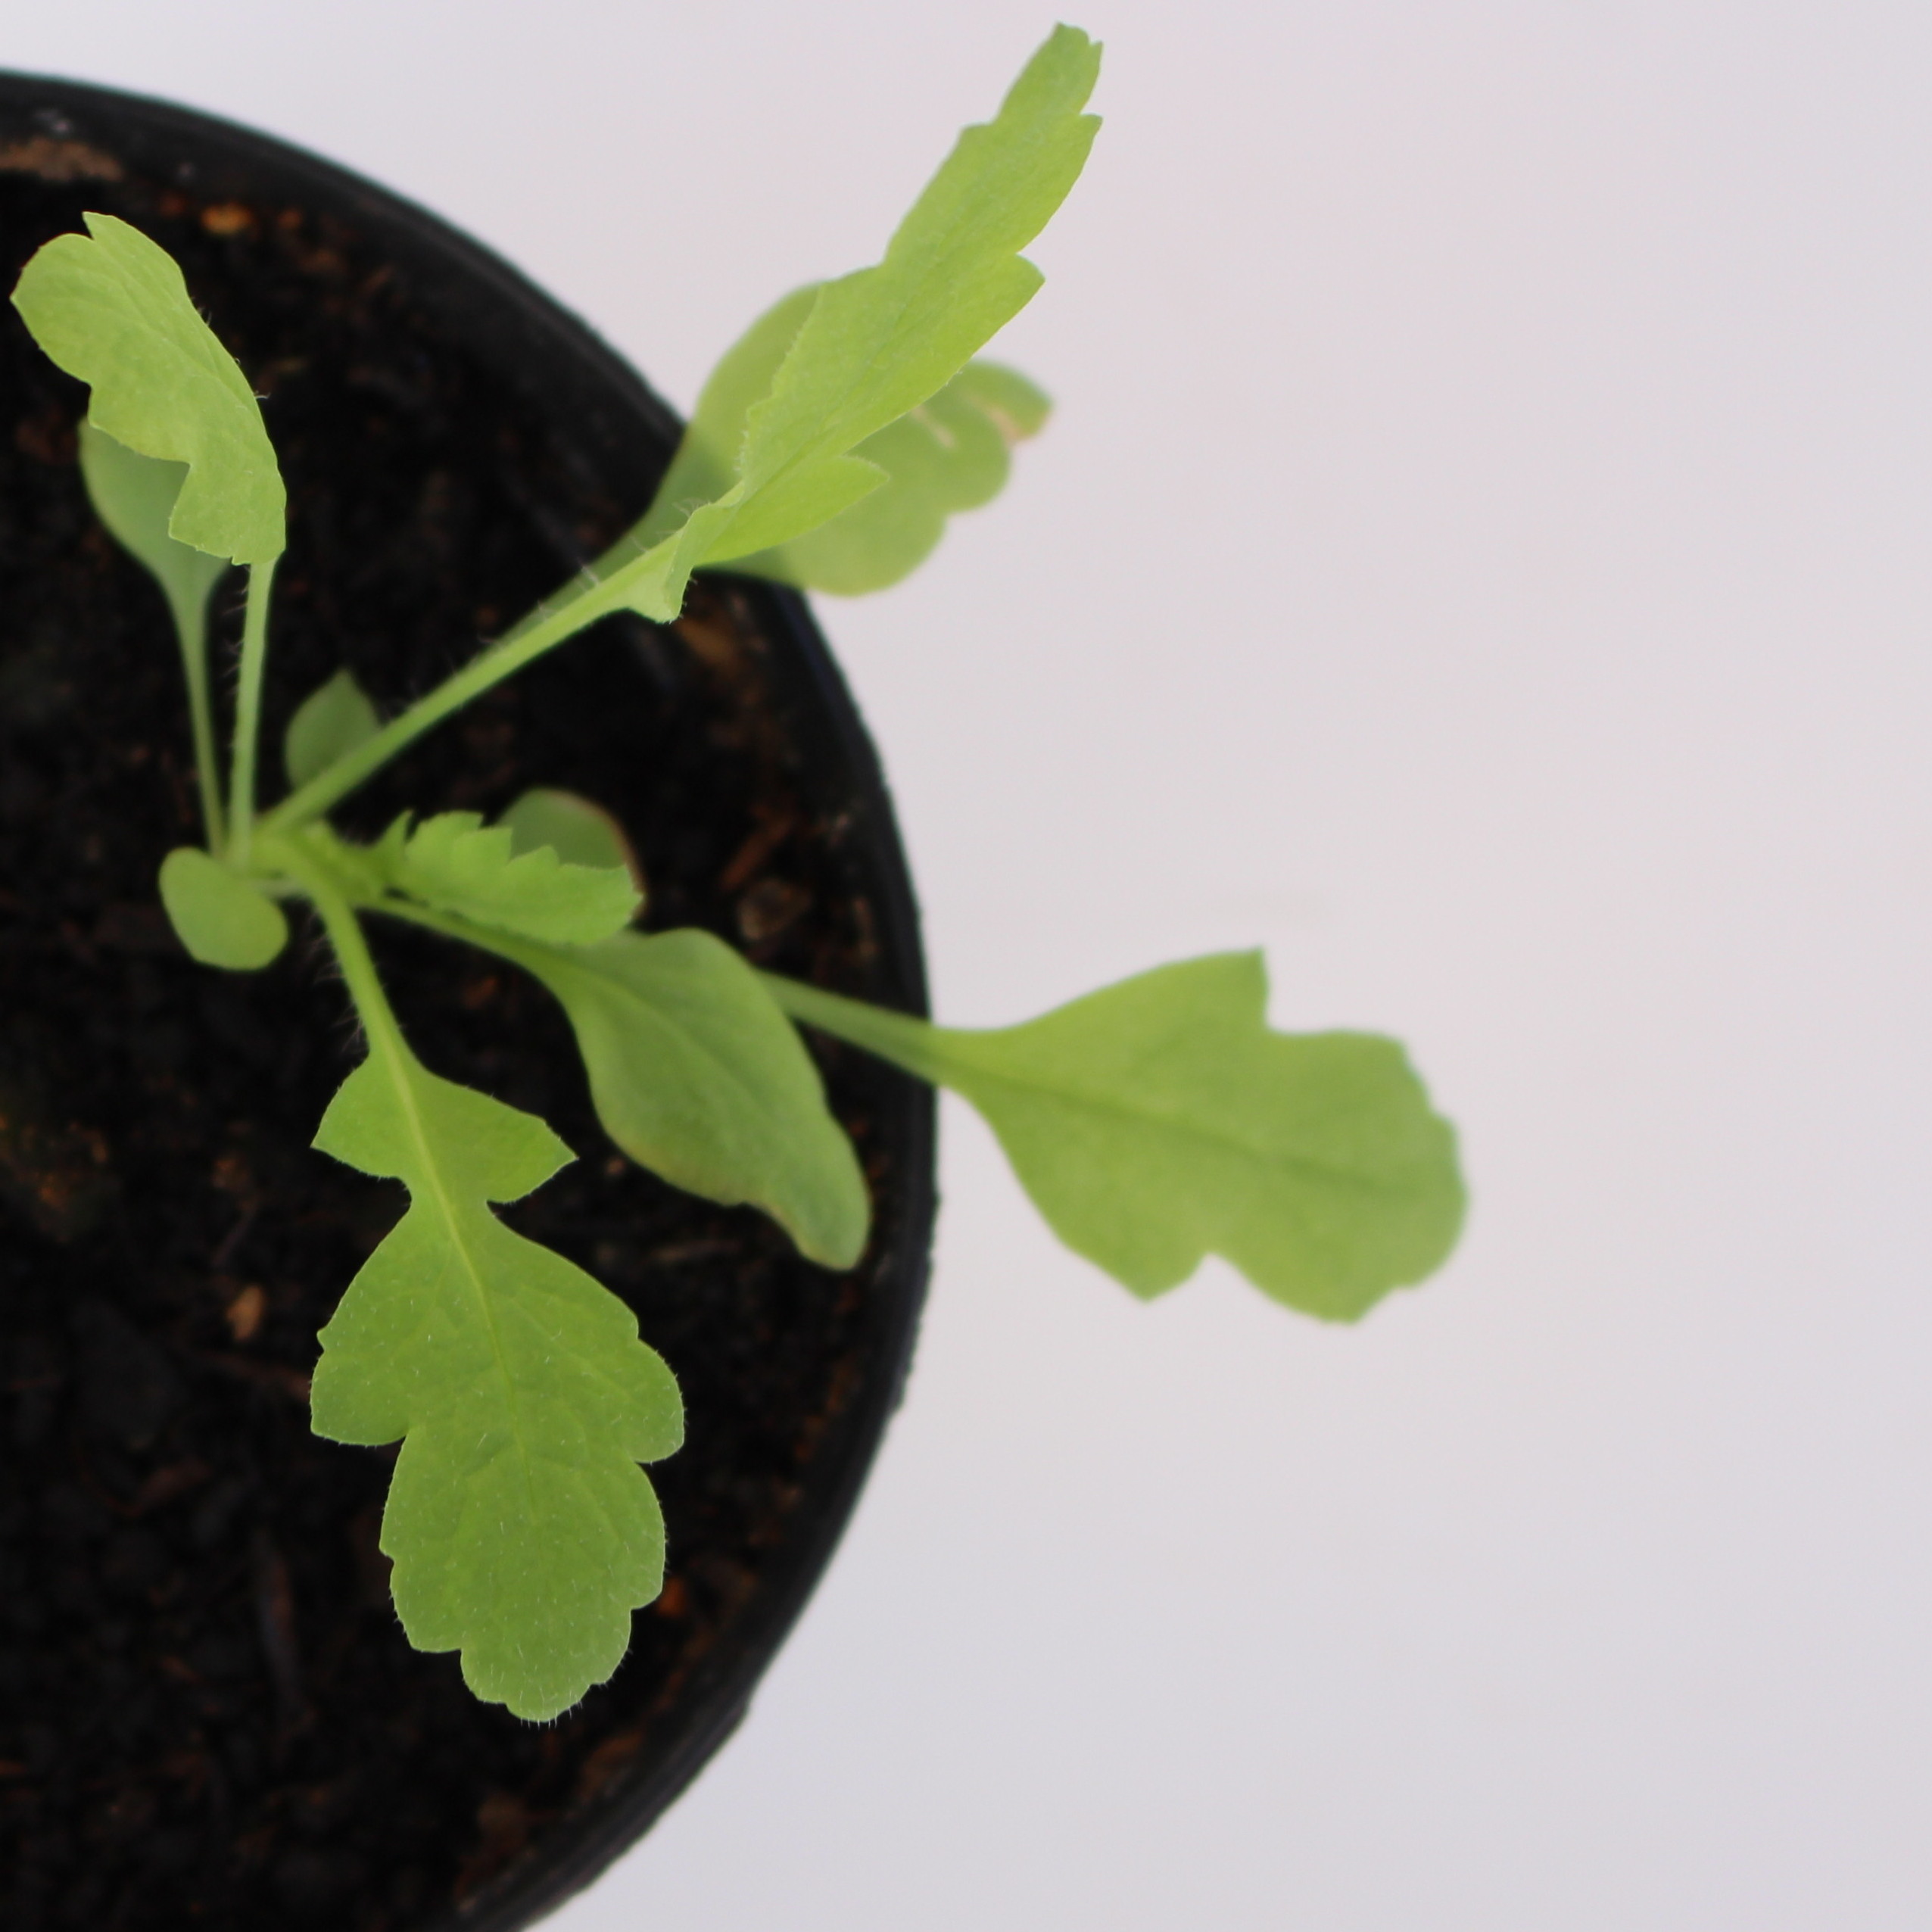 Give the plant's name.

Papaver rhoeas
